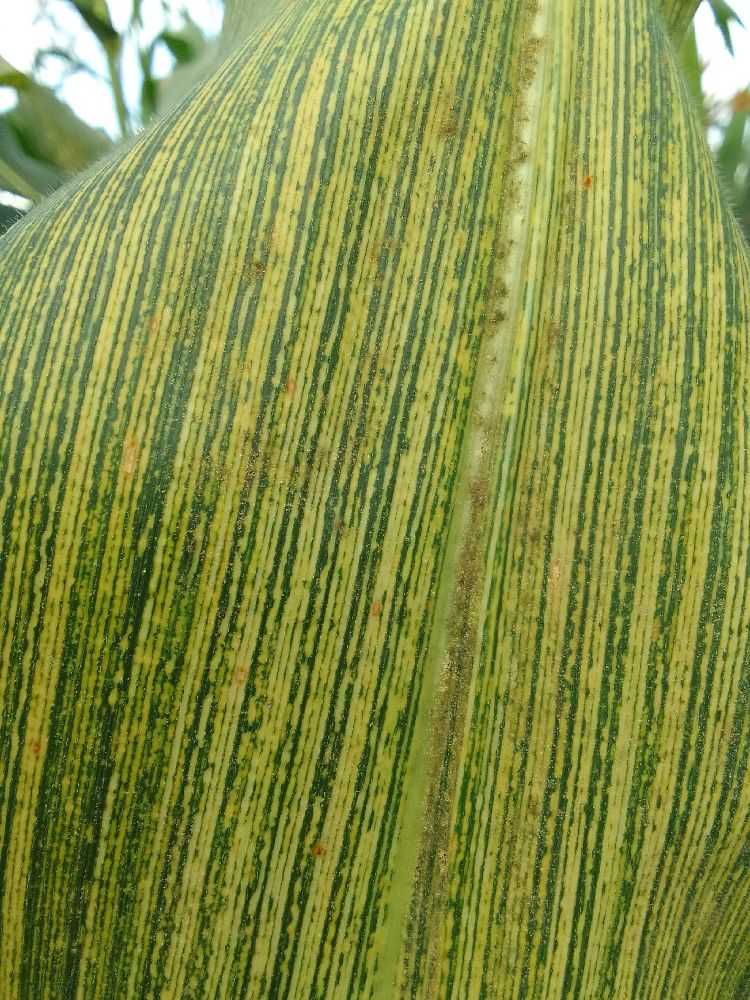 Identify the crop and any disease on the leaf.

maize, maize streak virus
